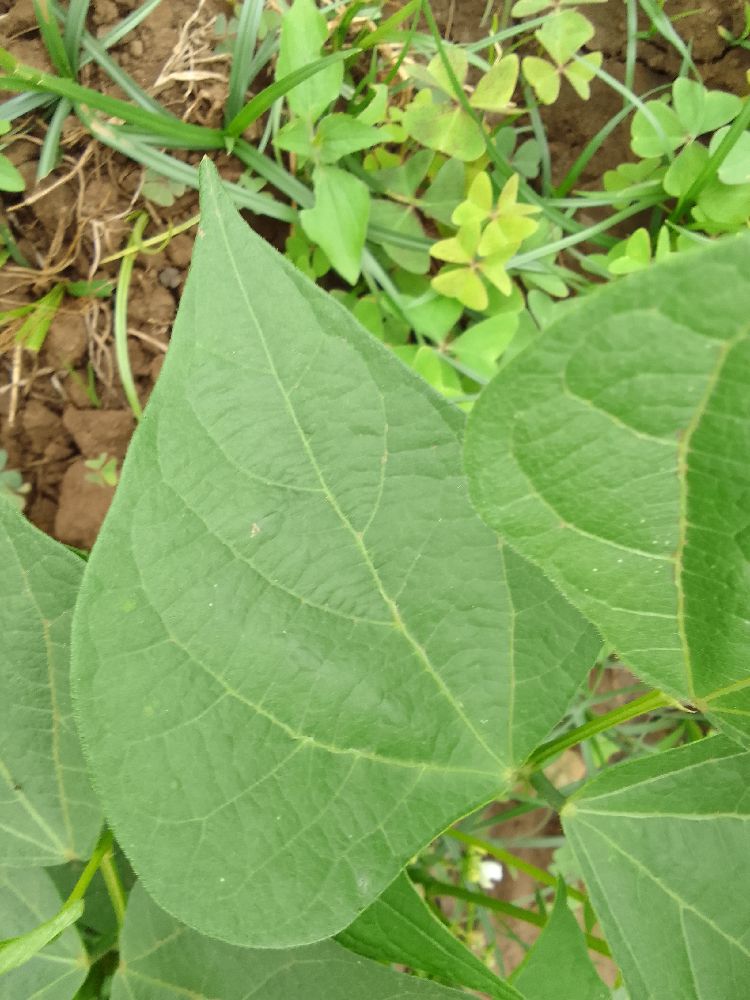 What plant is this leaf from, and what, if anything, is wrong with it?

common bean, healthy
